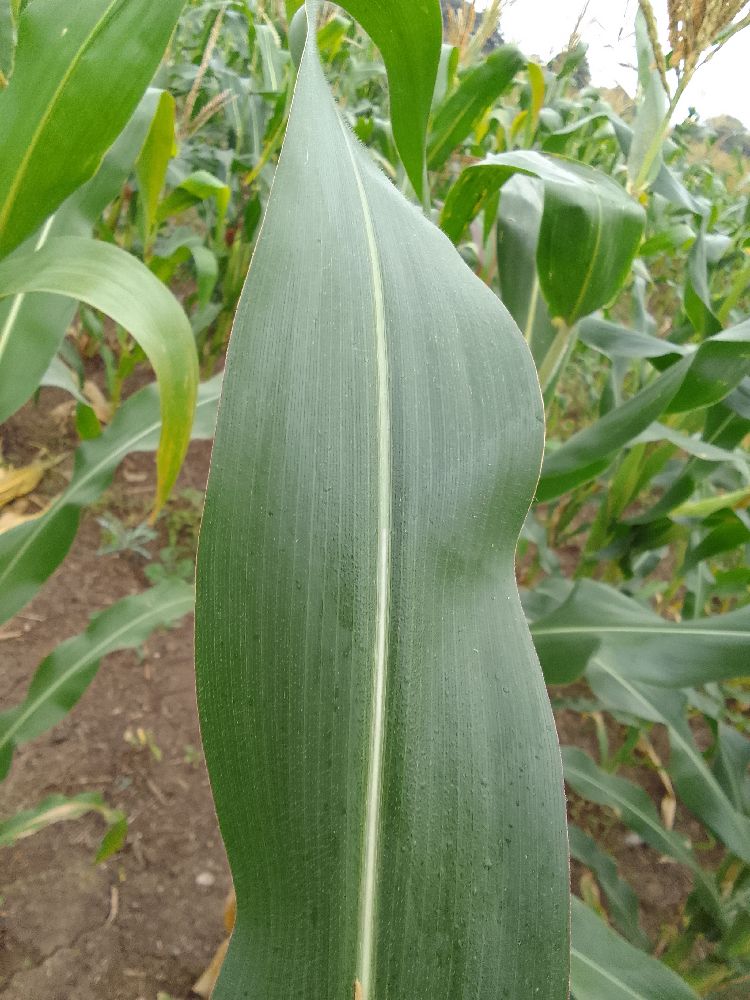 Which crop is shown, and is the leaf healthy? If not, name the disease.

maize, healthy
